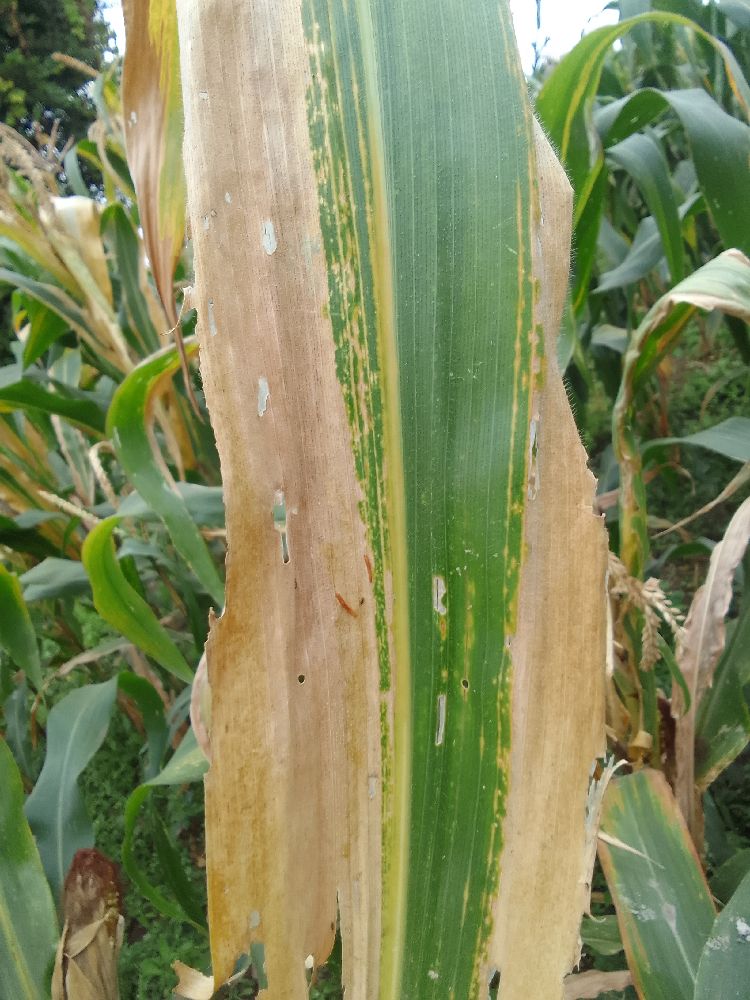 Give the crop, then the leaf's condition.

maize, maize lethal necrosis
